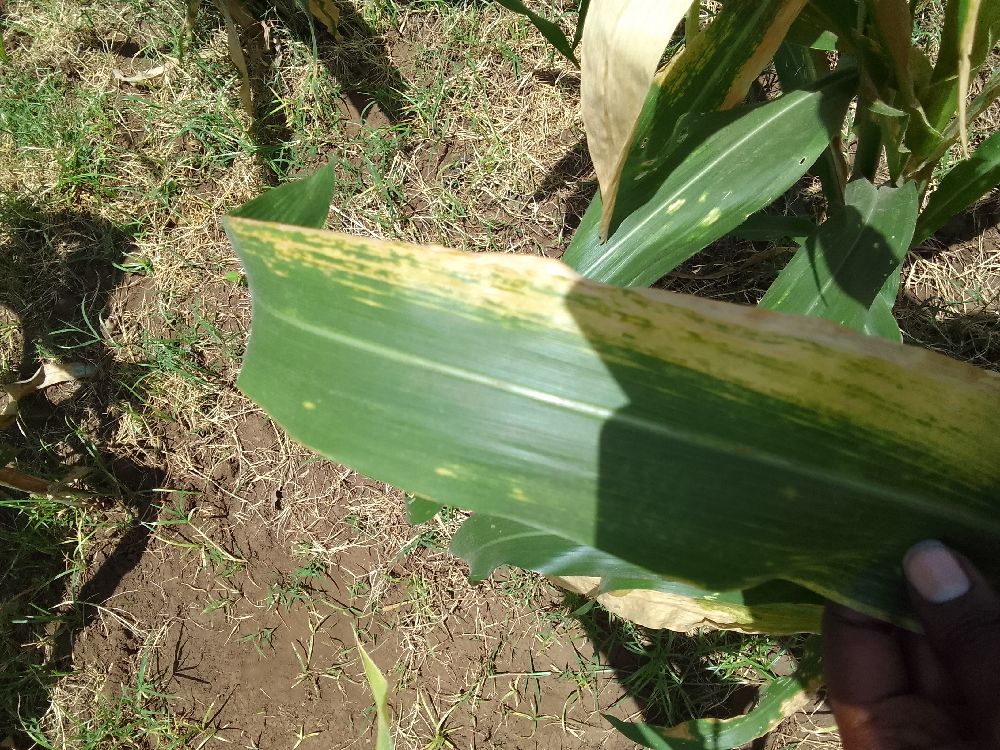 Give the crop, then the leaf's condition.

maize, maize lethal necrosis
